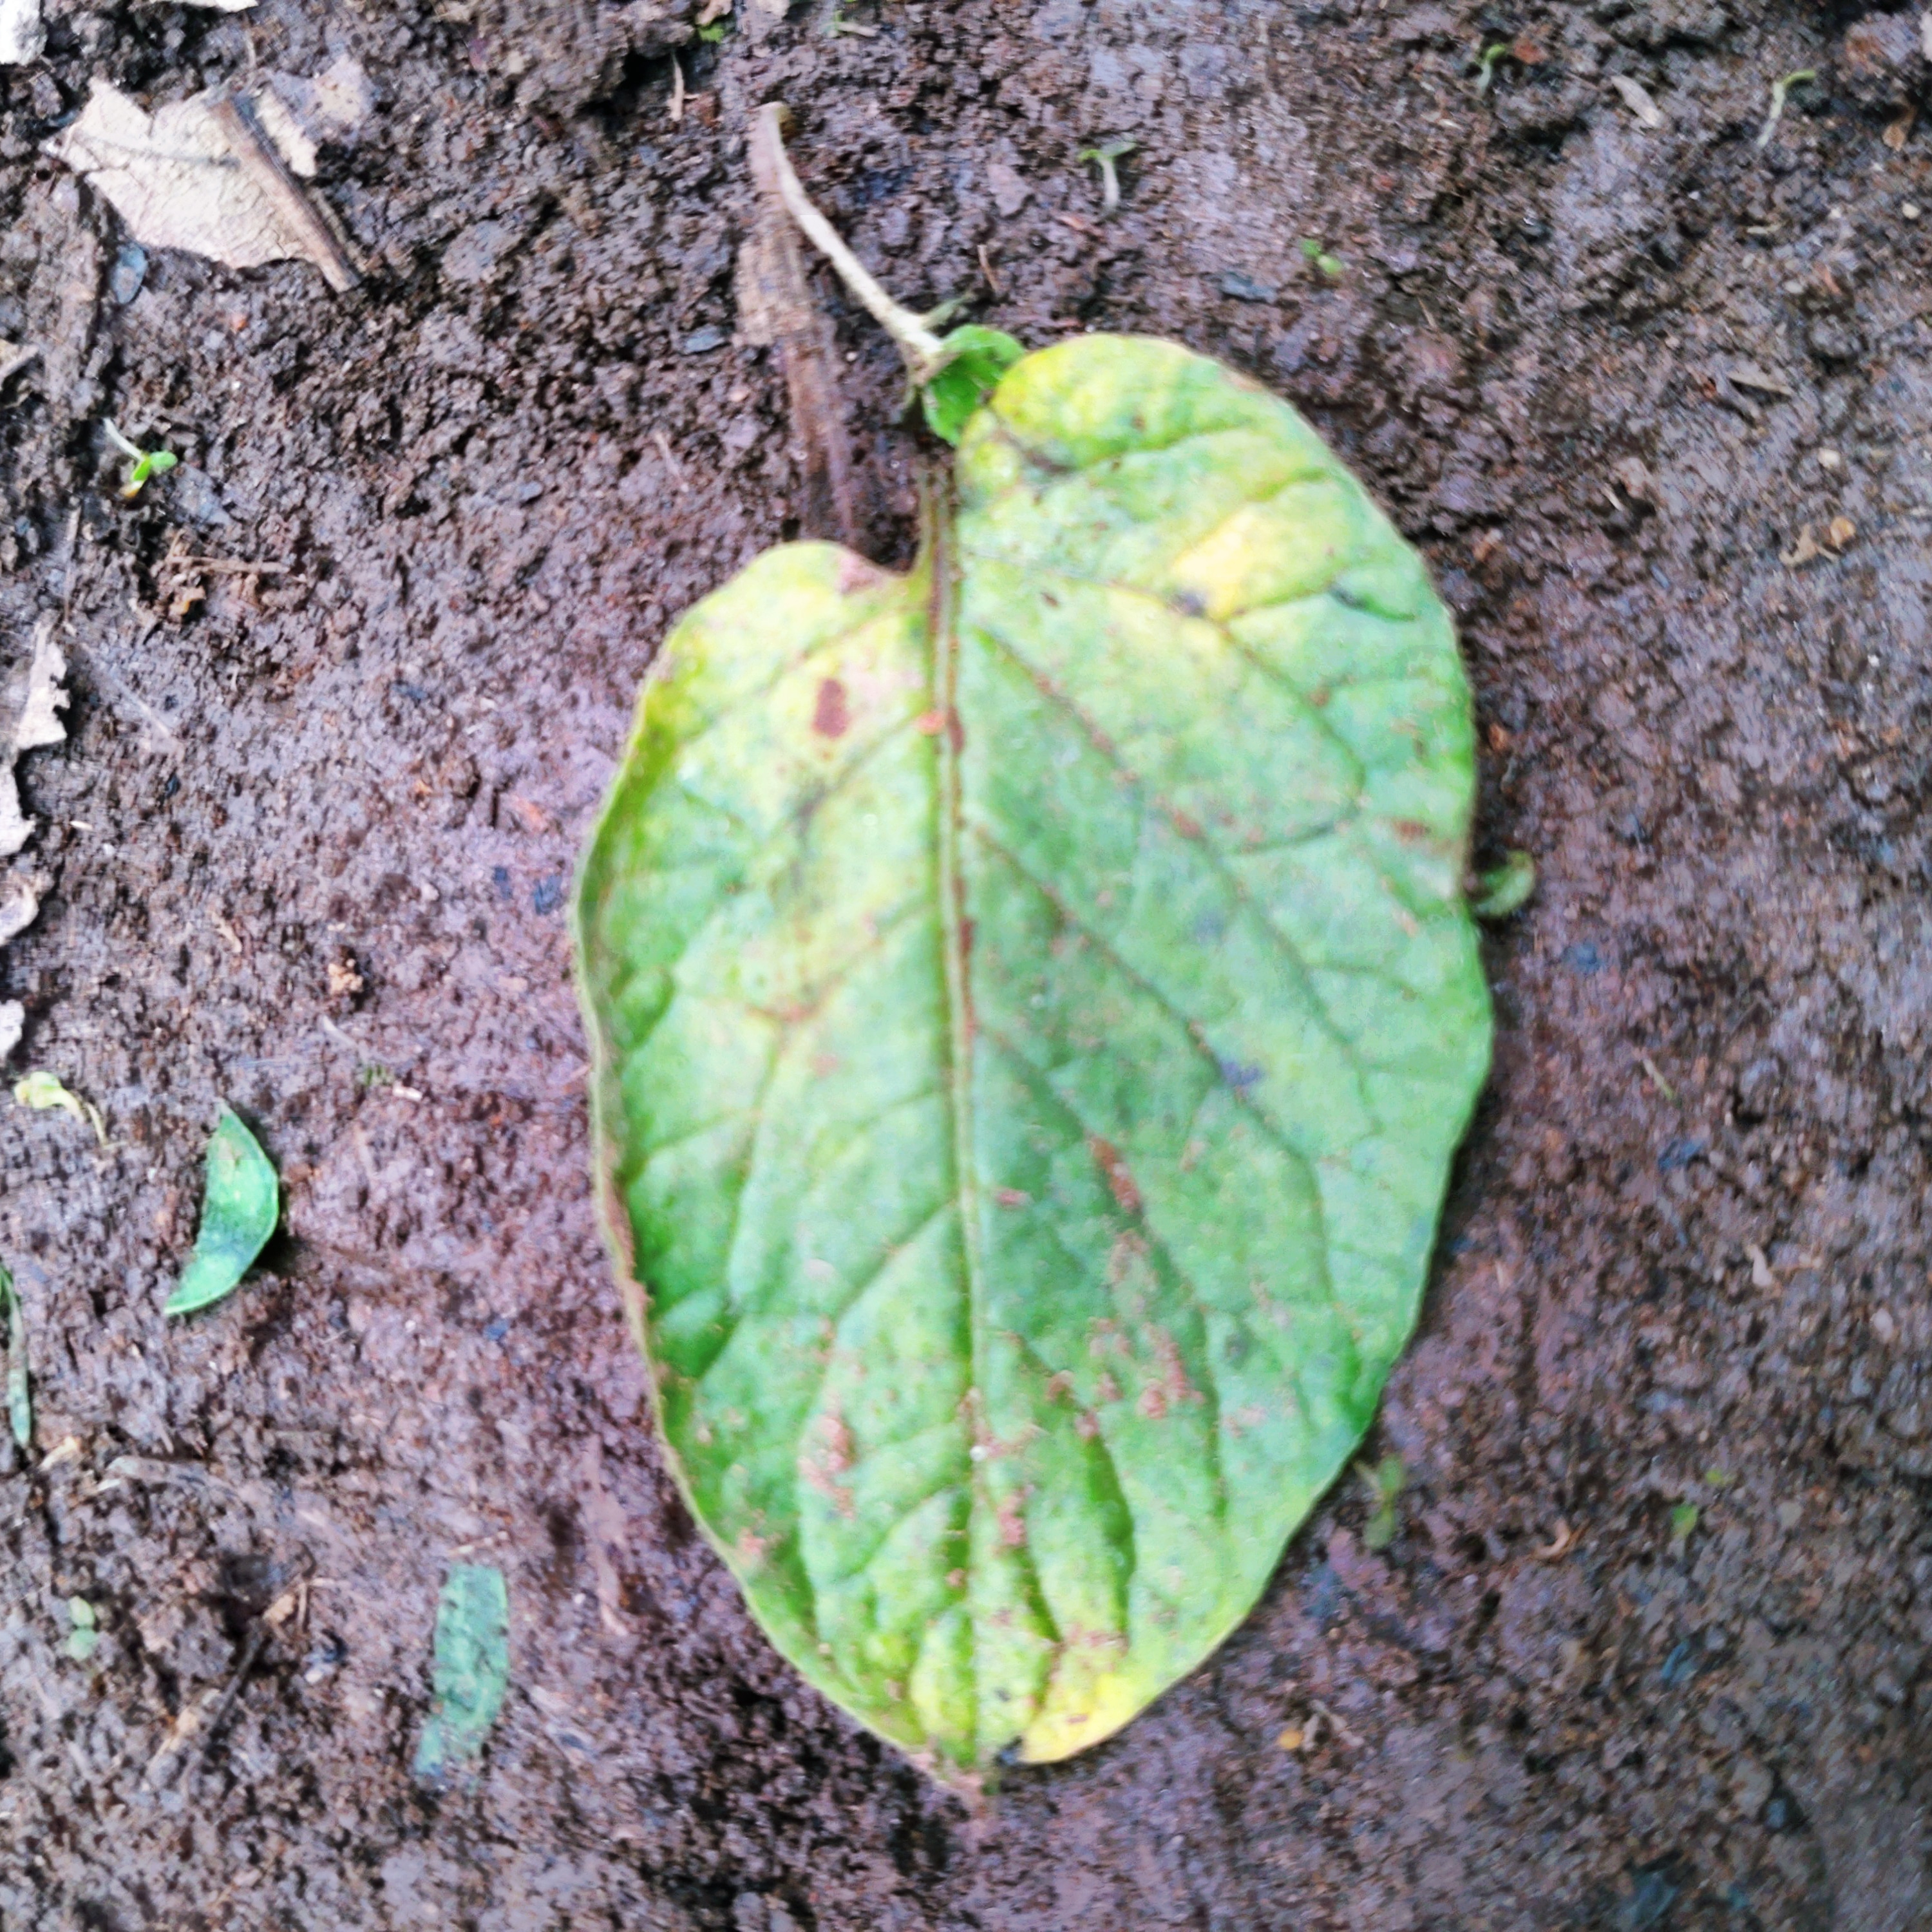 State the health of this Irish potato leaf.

late blight
